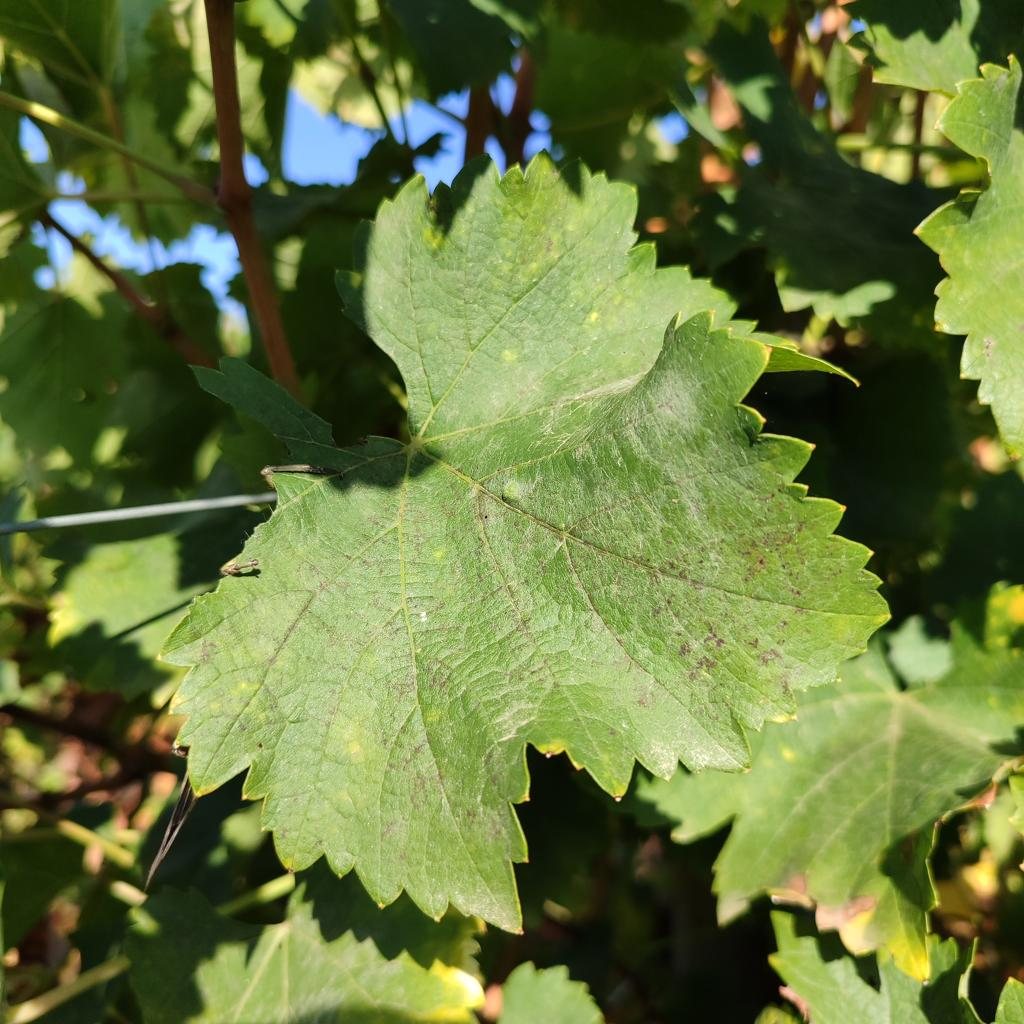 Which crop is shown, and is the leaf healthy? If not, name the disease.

grapevine, powdery mildew
